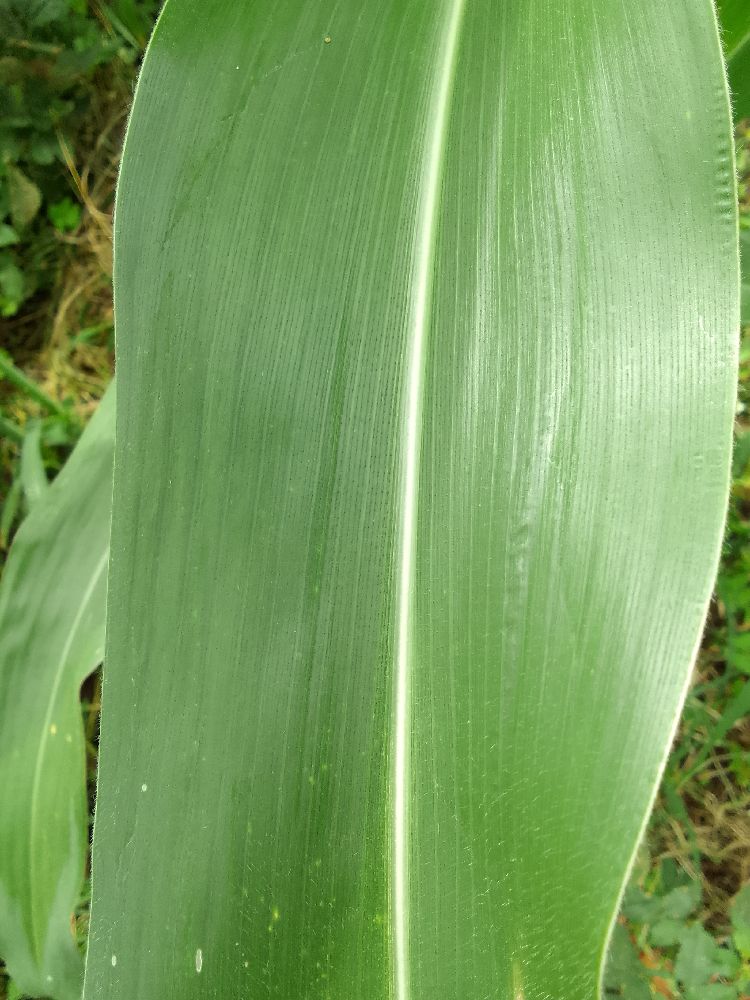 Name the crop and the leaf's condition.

maize, healthy
